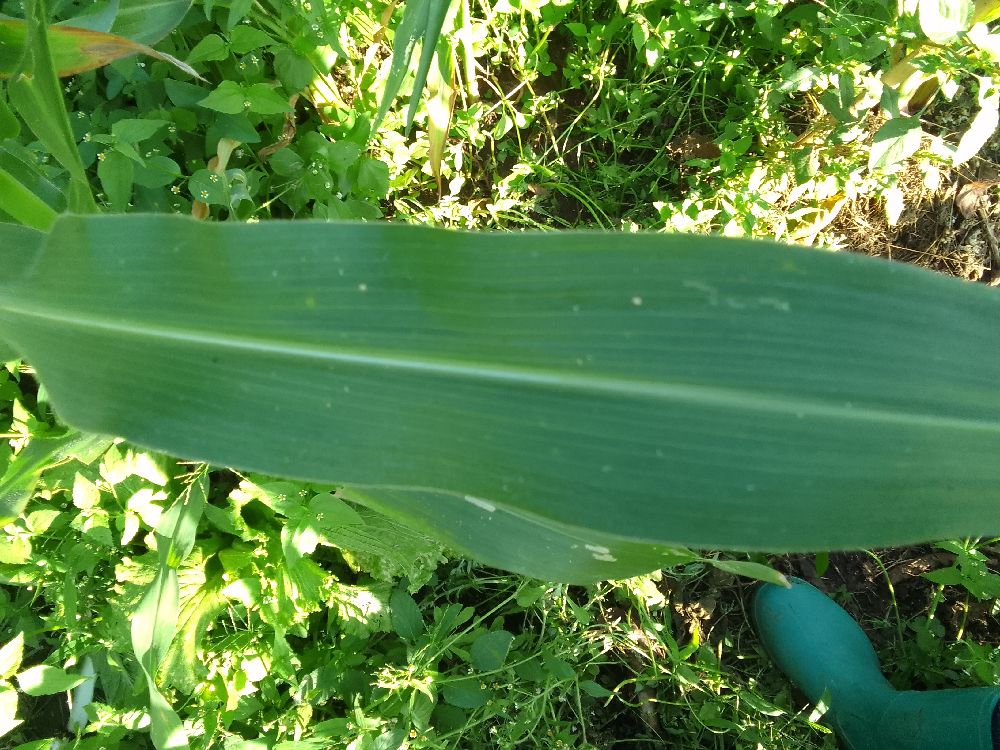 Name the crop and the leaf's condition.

maize, healthy
